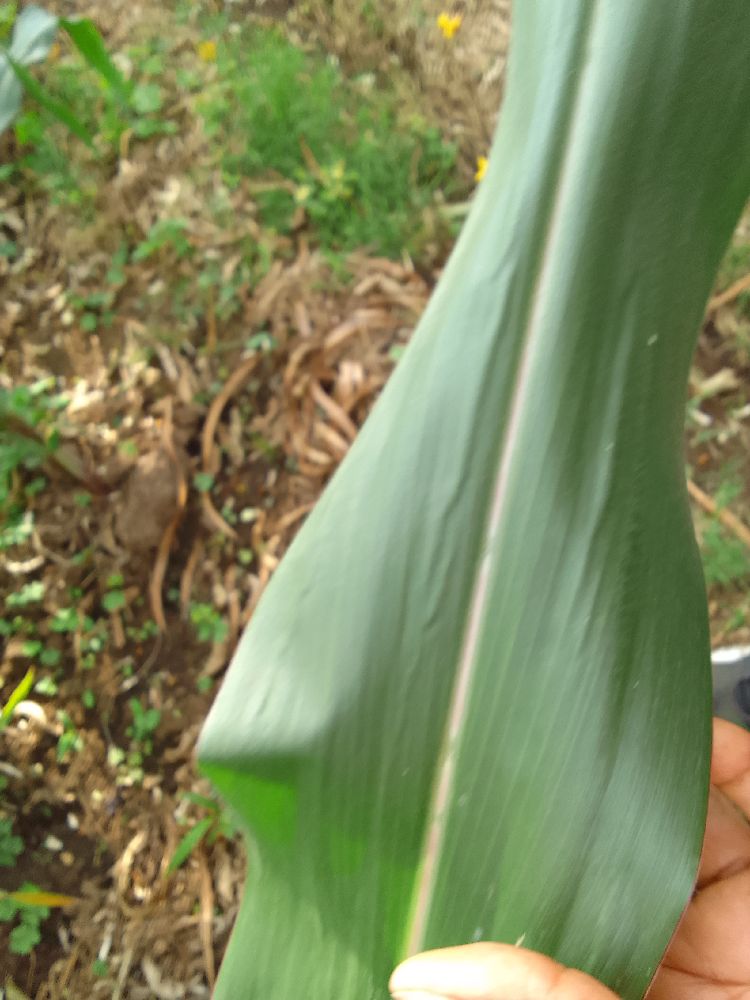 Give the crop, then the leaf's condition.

maize, healthy
